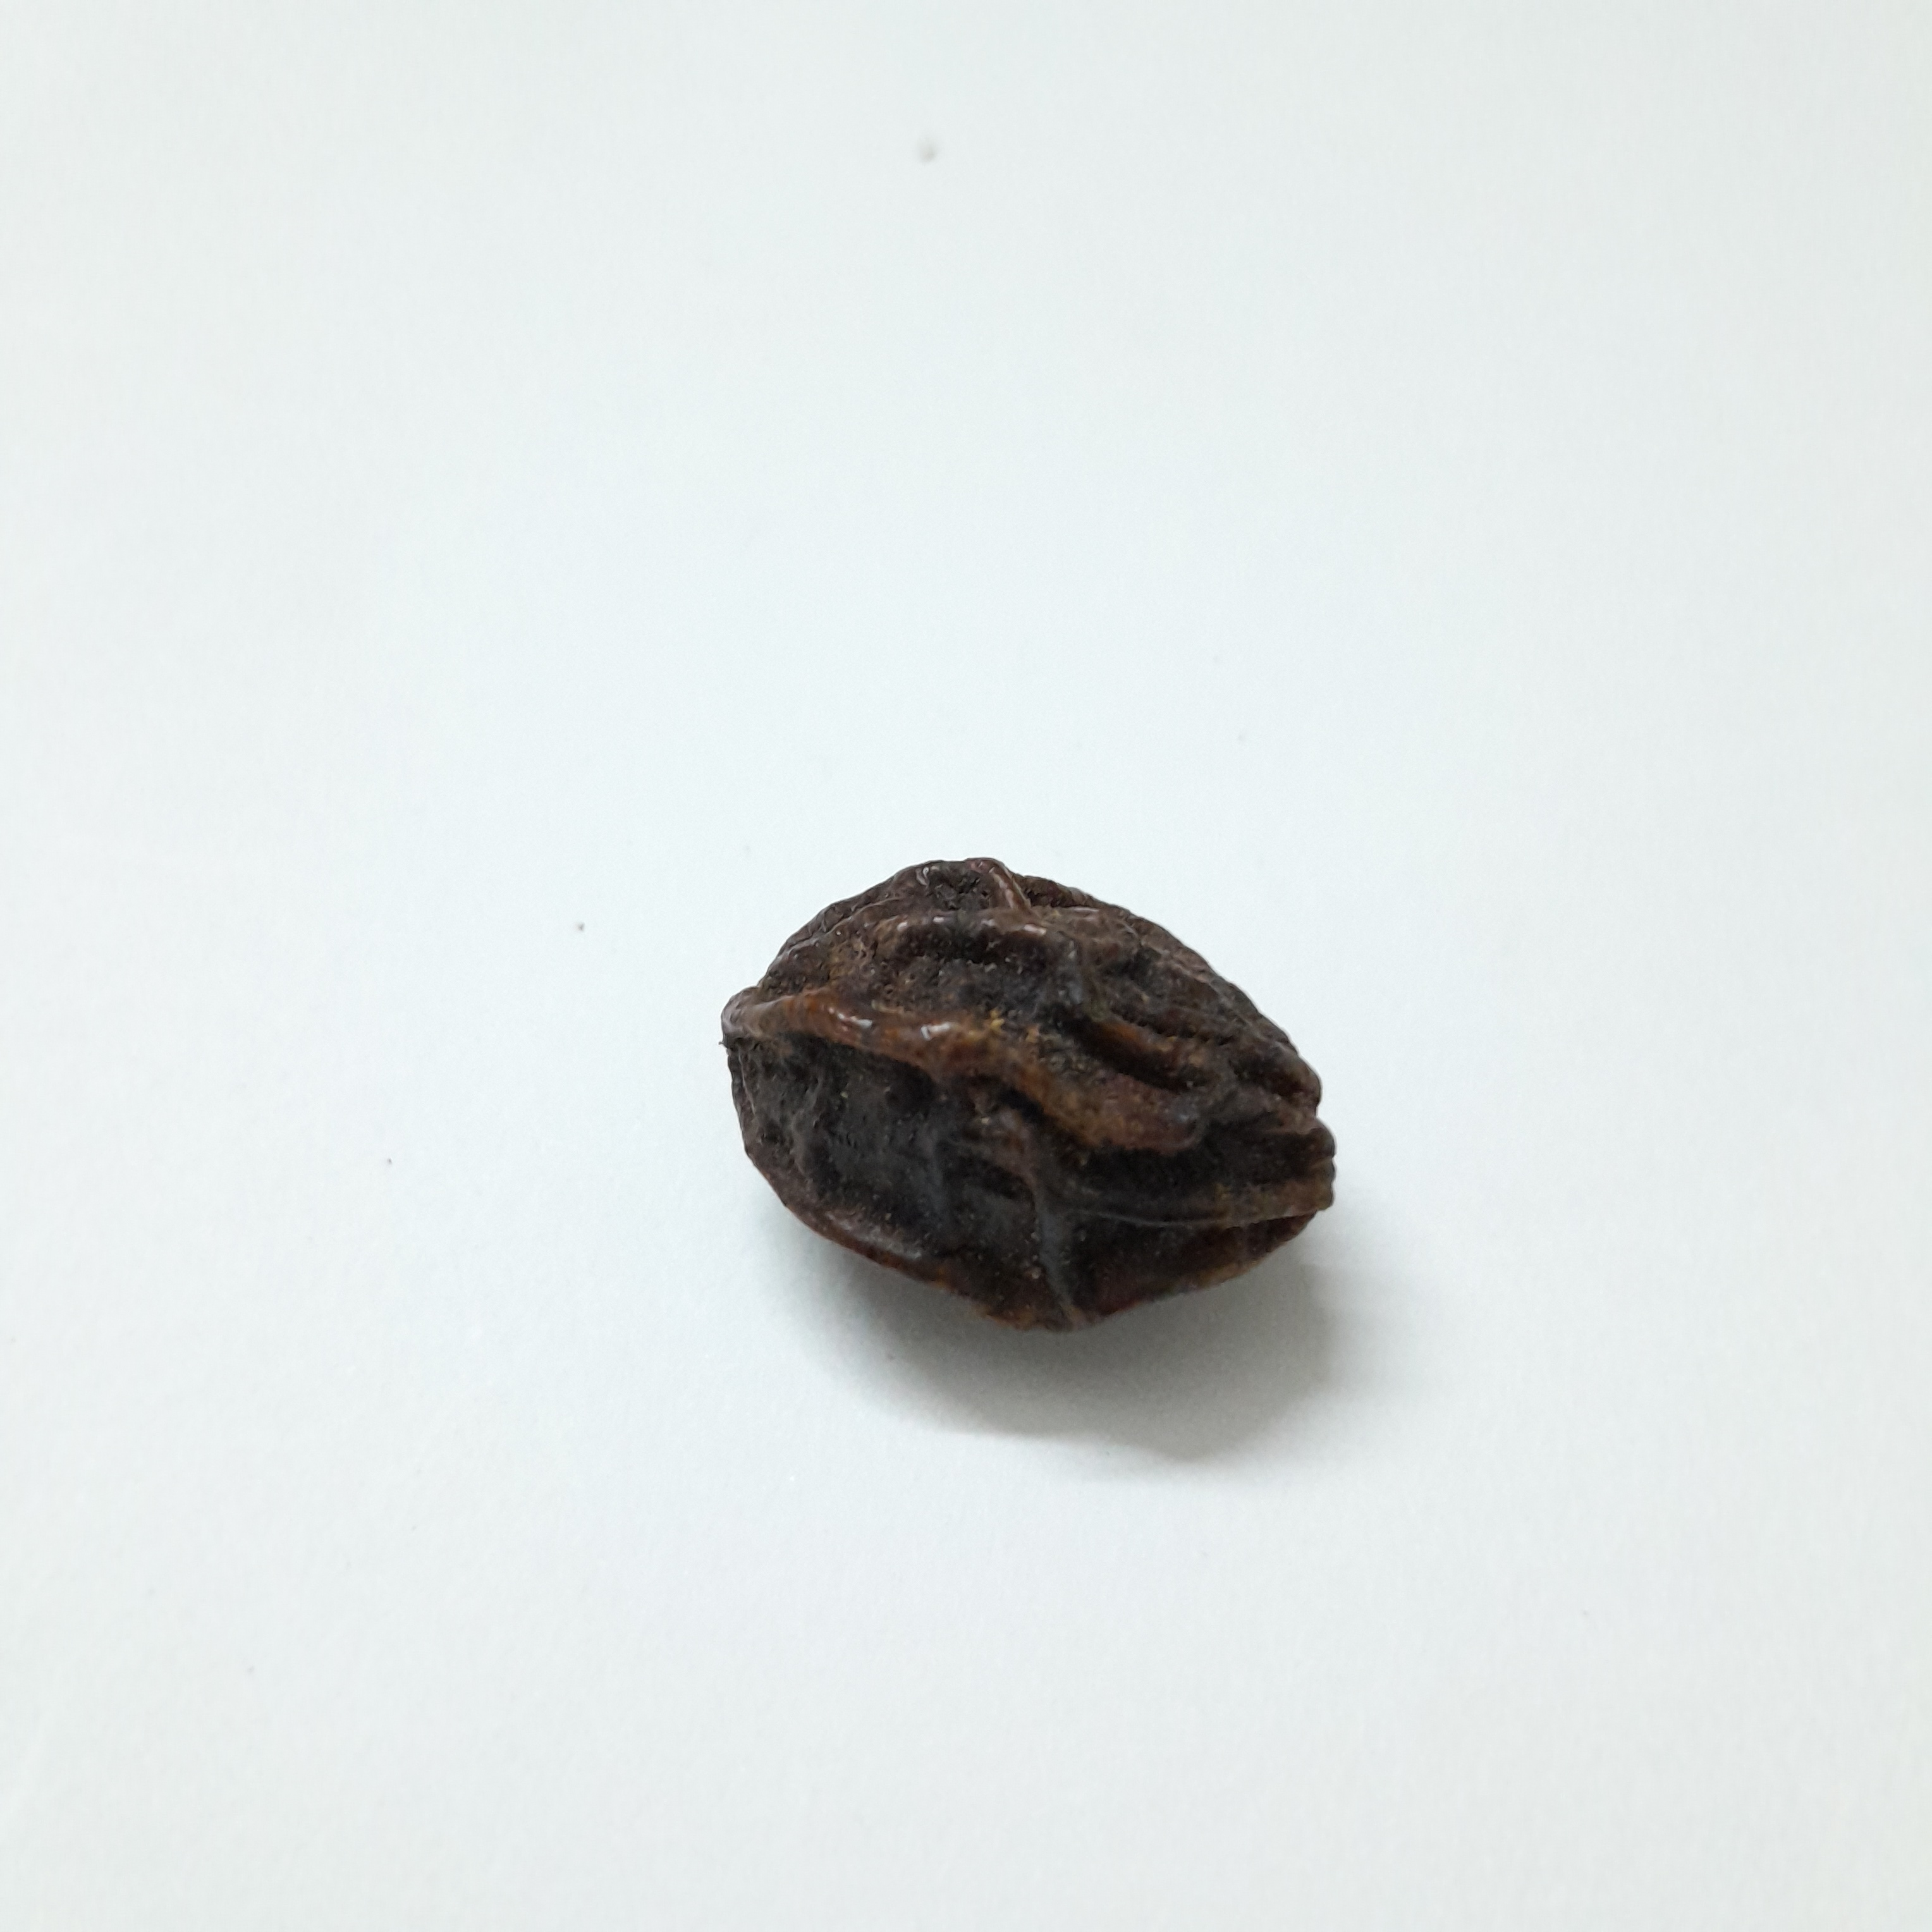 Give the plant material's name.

kadukharik
